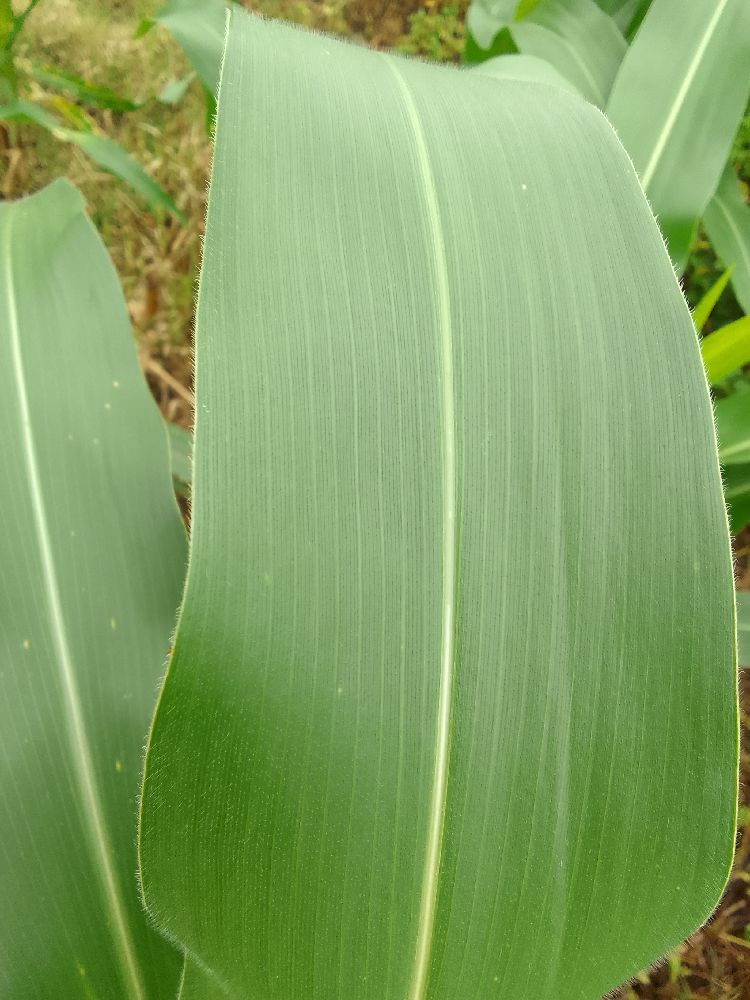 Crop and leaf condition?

maize, healthy
